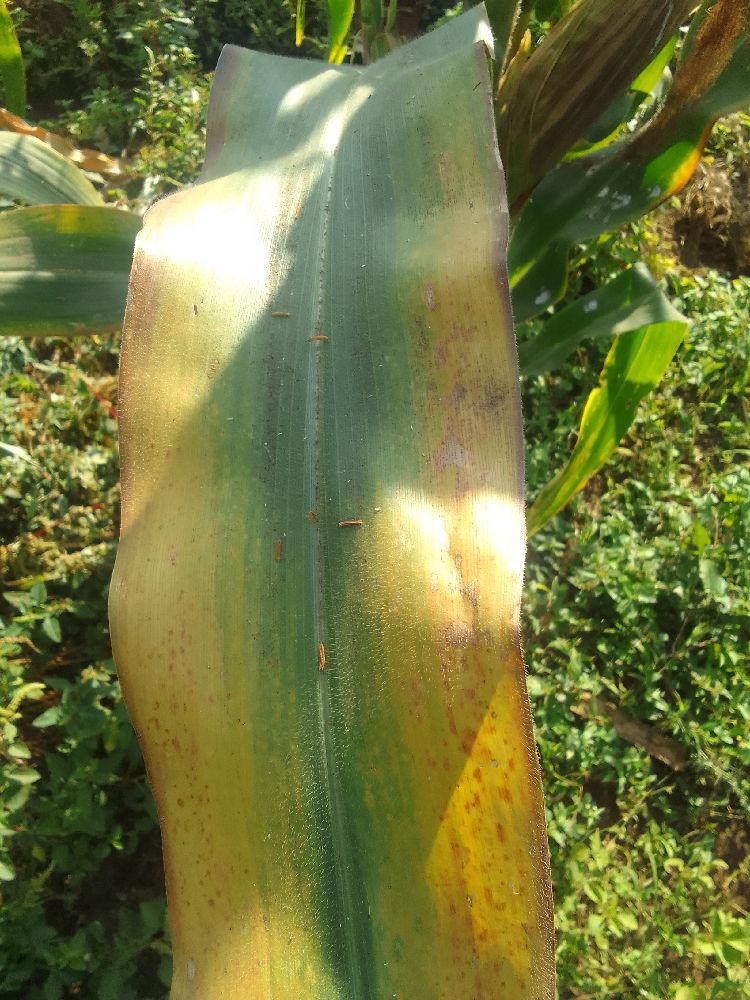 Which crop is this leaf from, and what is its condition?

maize, maize lethal necrosis
